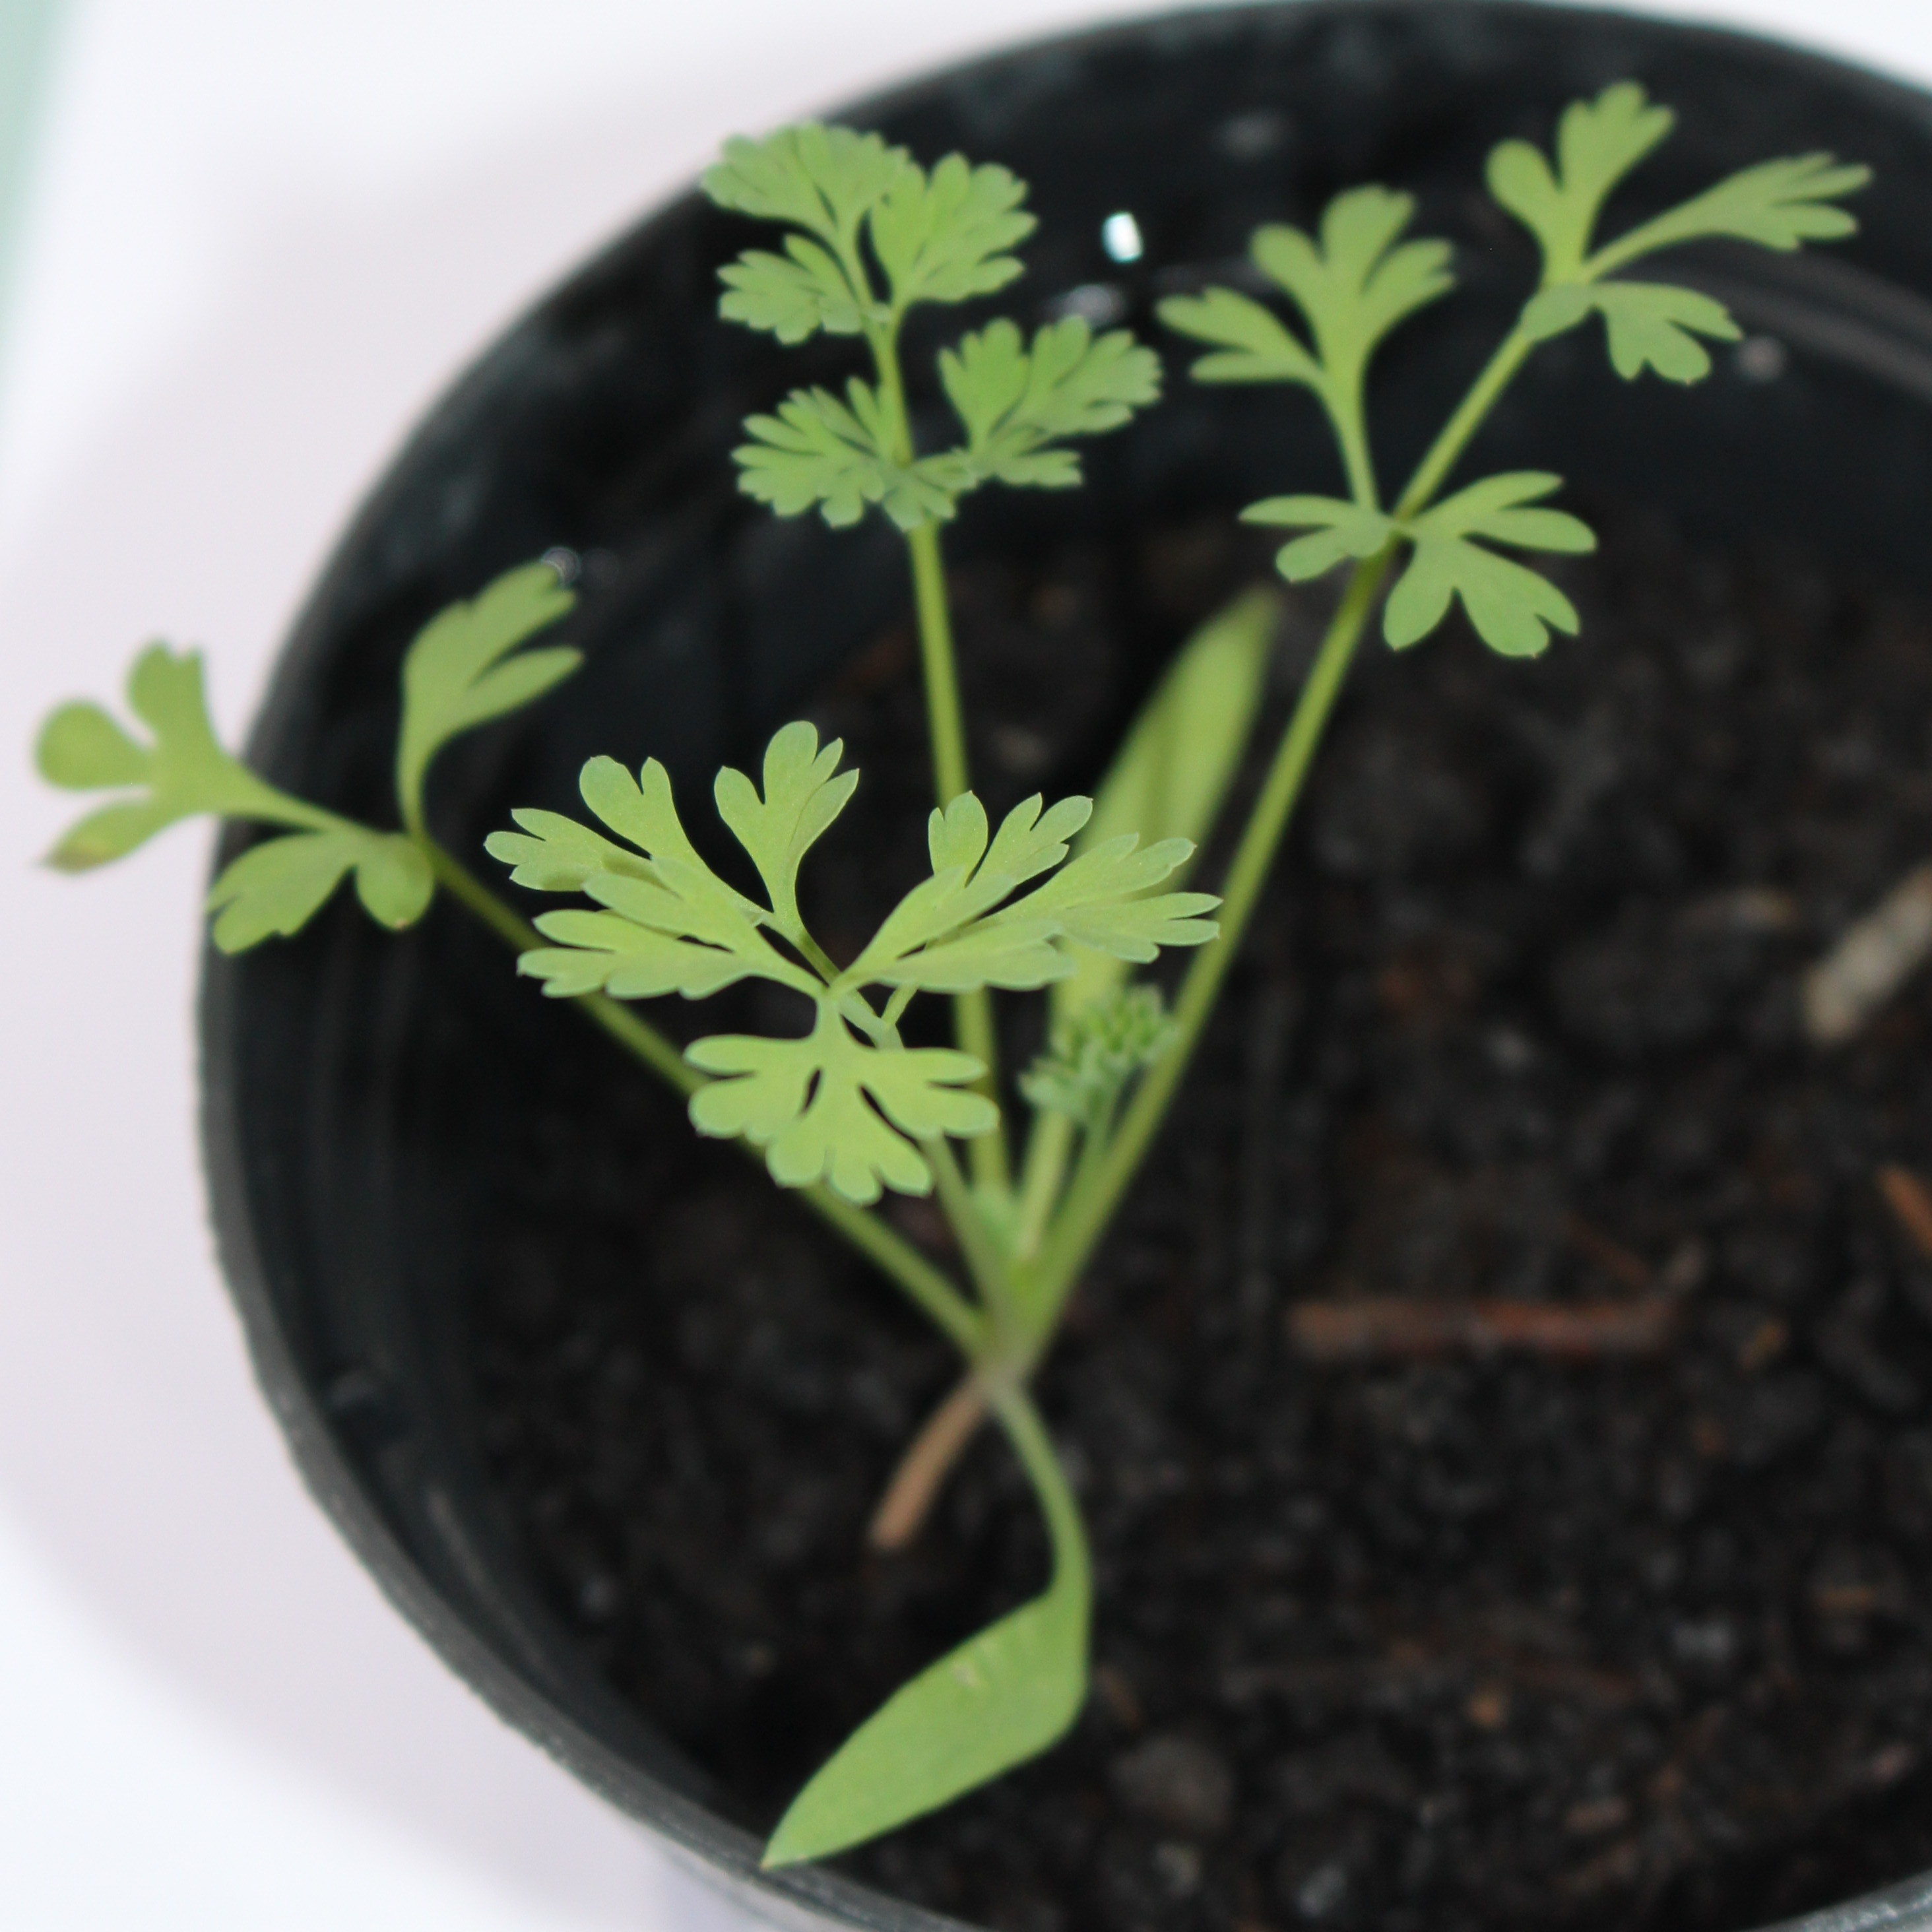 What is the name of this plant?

Fumaria officinalis
